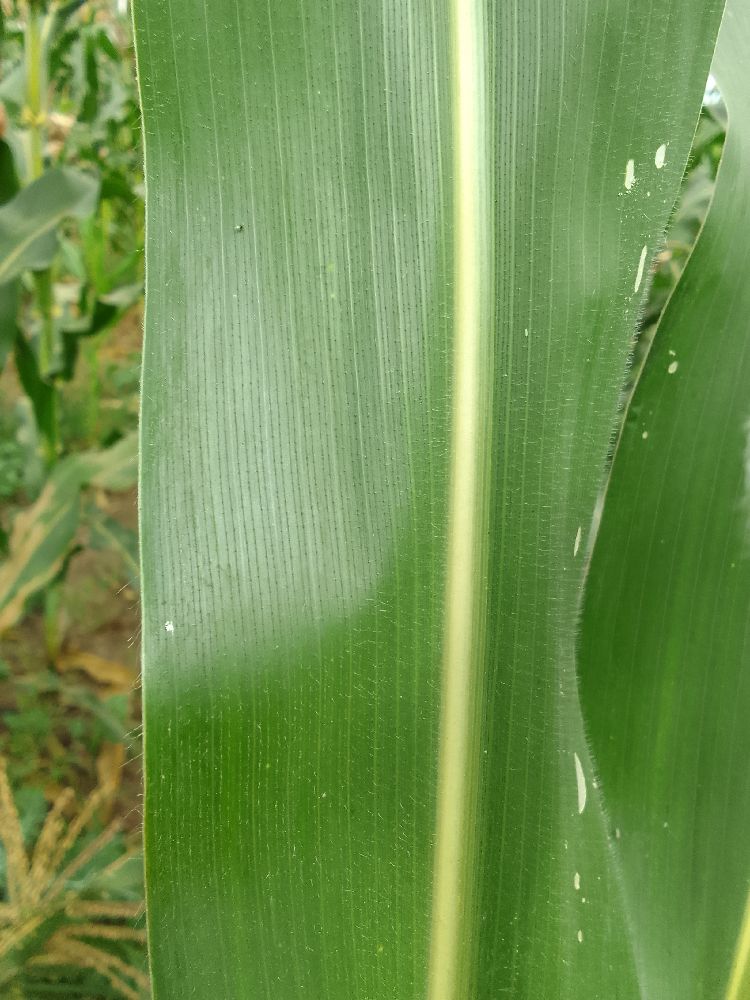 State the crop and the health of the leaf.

maize, healthy
